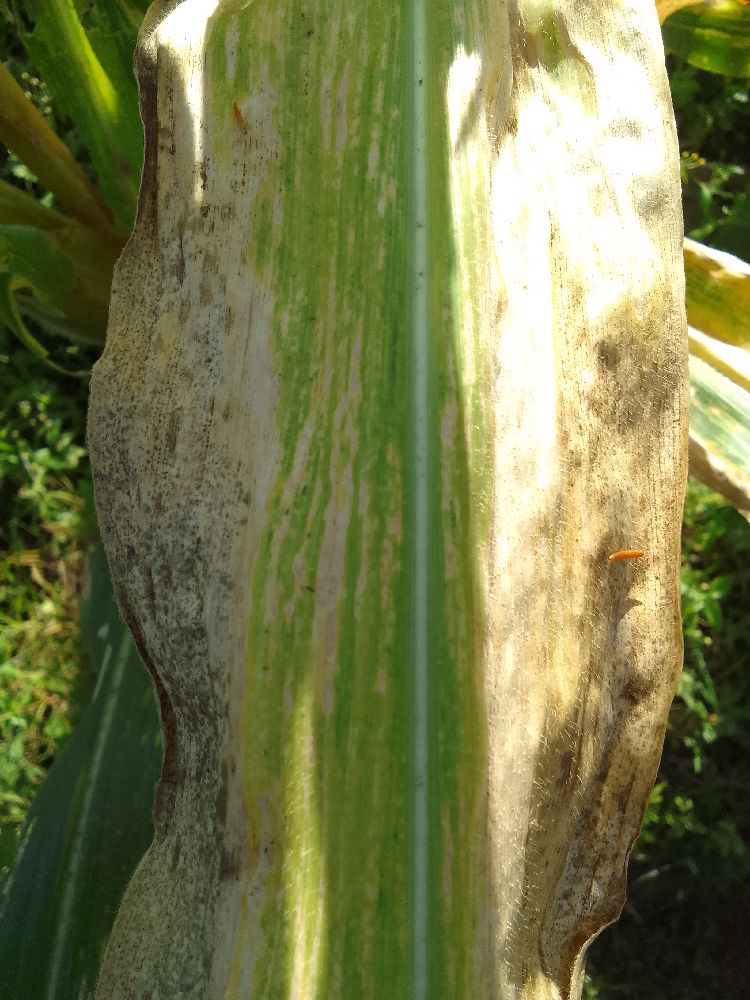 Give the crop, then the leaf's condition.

maize, maize lethal necrosis
